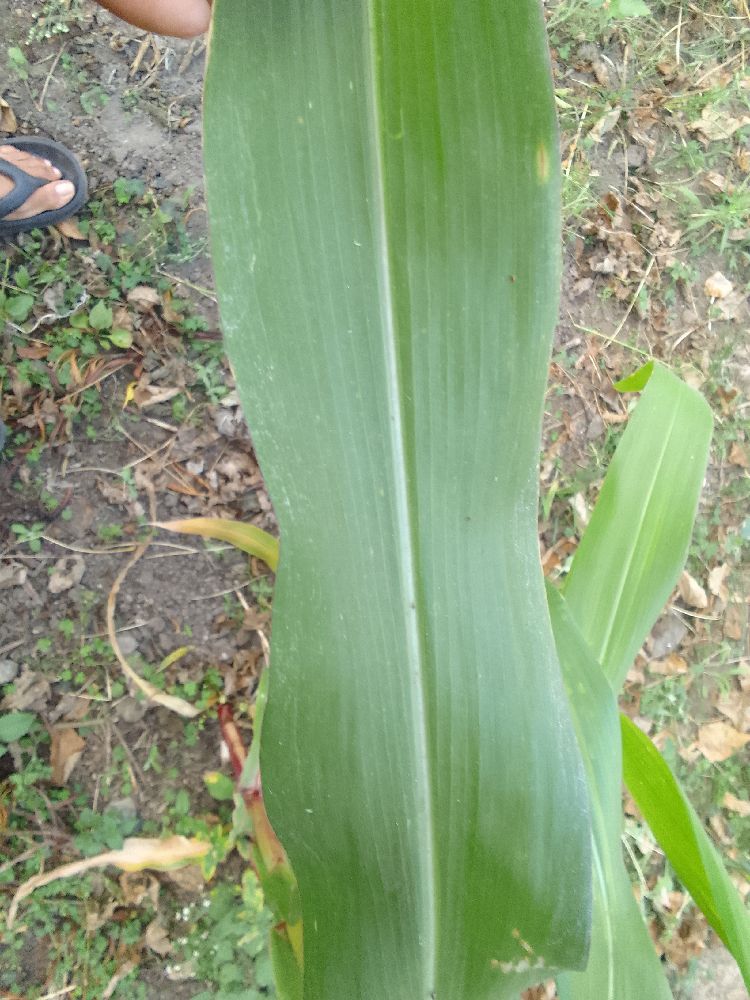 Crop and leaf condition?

maize, healthy
